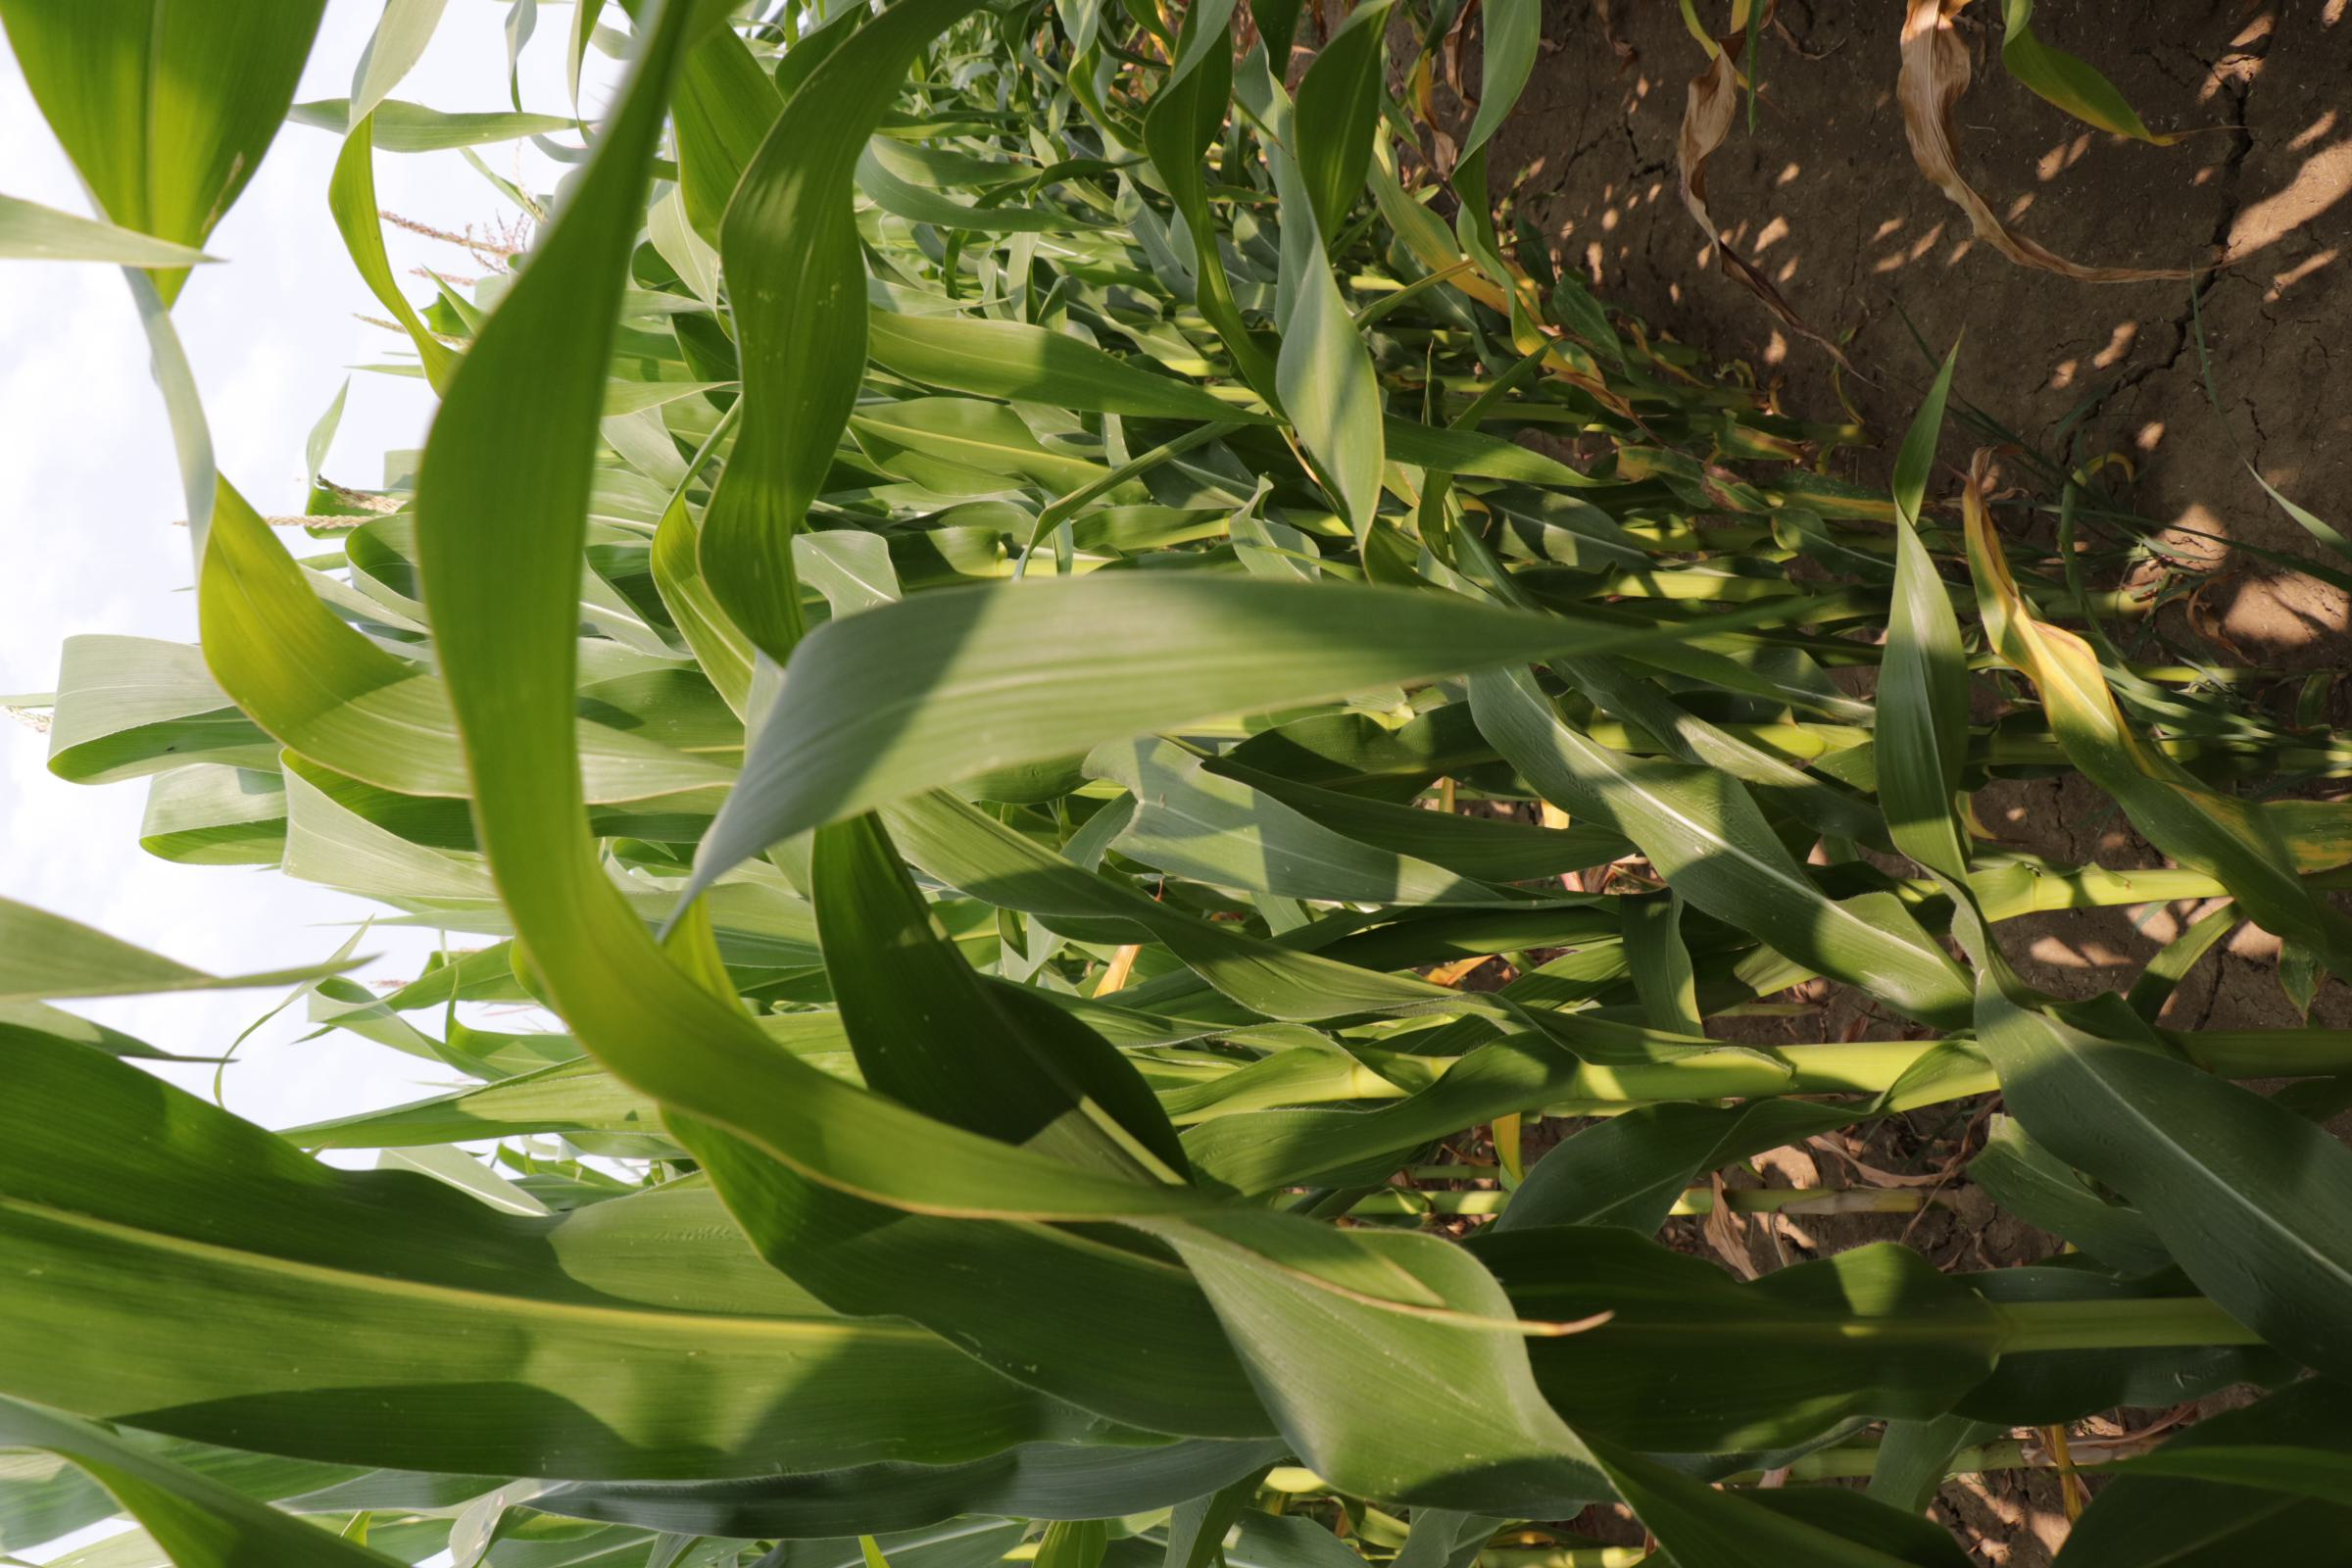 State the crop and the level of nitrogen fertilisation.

maize, full nitrogen fertilisation
